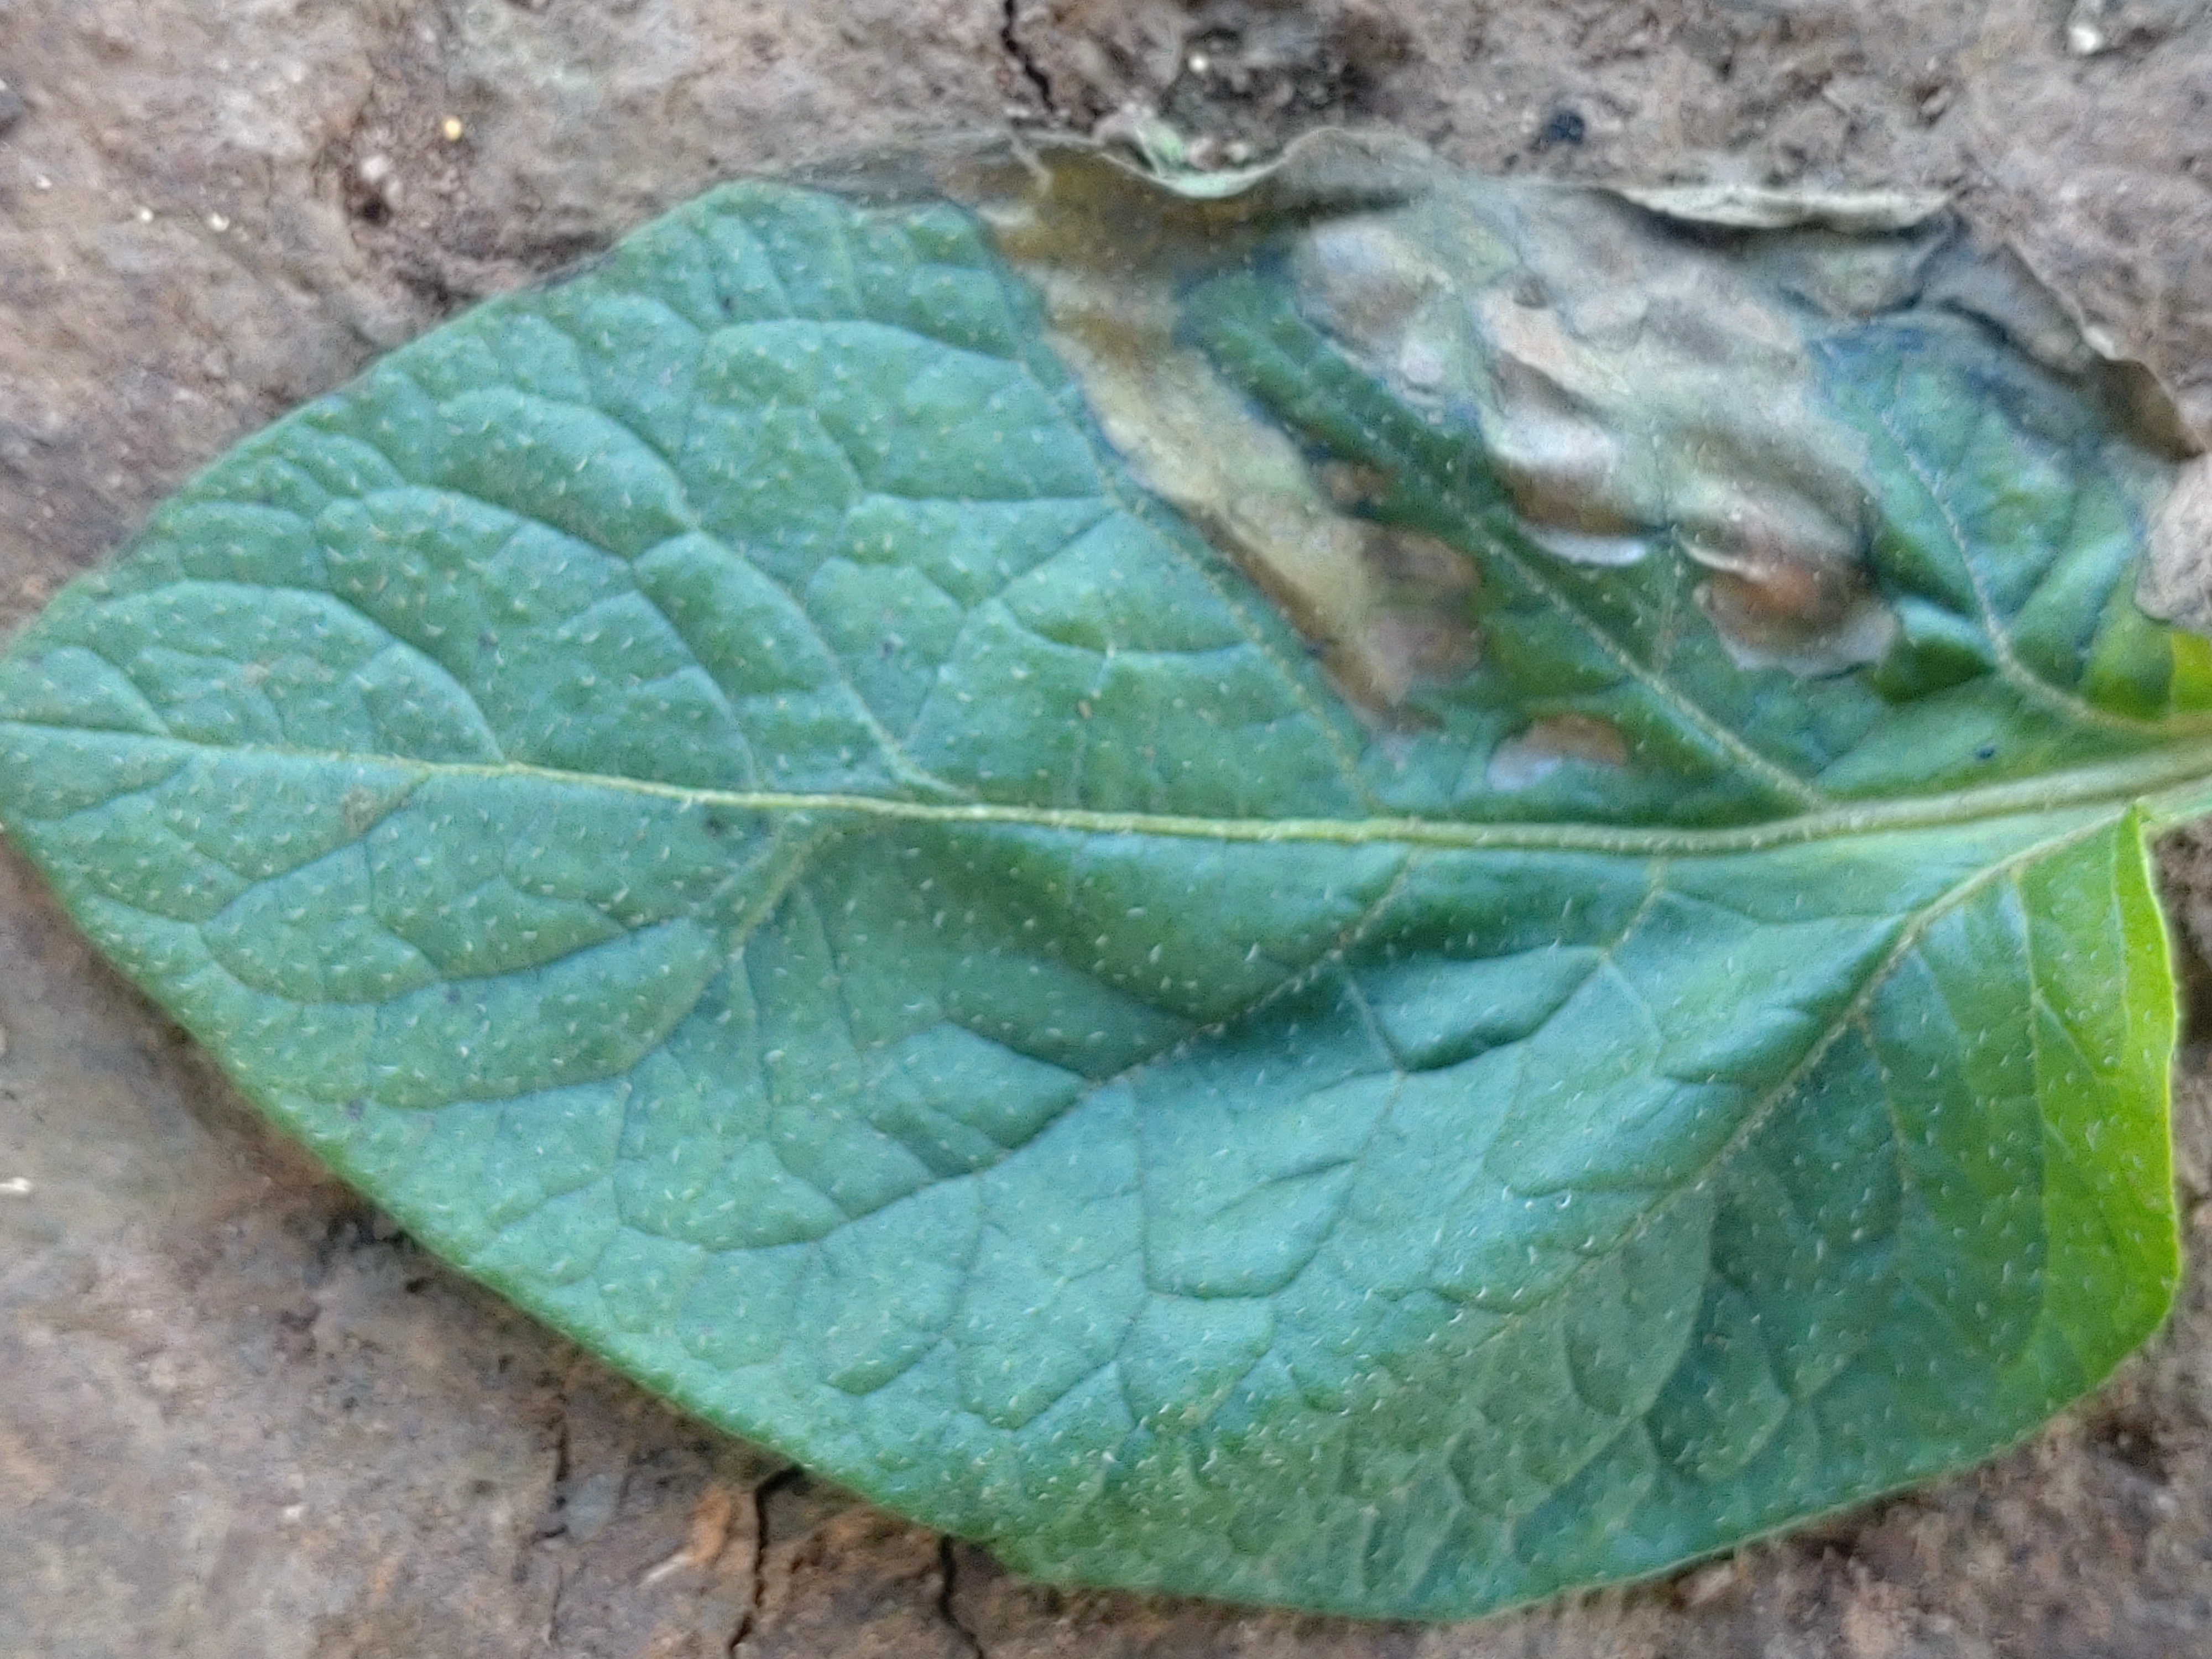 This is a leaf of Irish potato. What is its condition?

early blight
